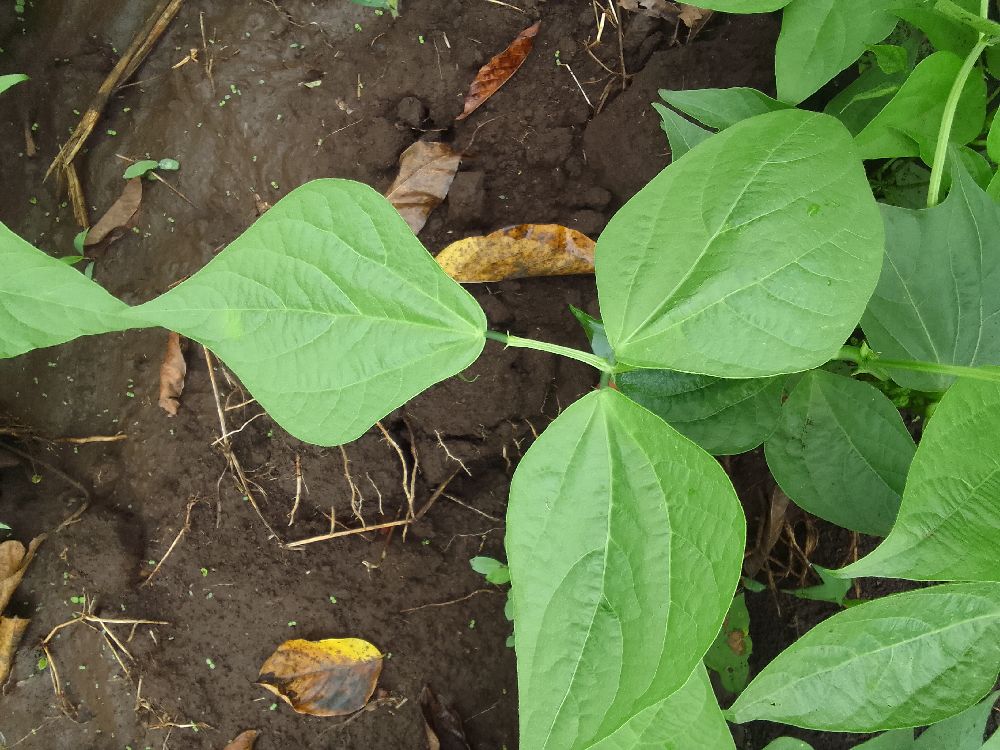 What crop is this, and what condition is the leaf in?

common bean, healthy
